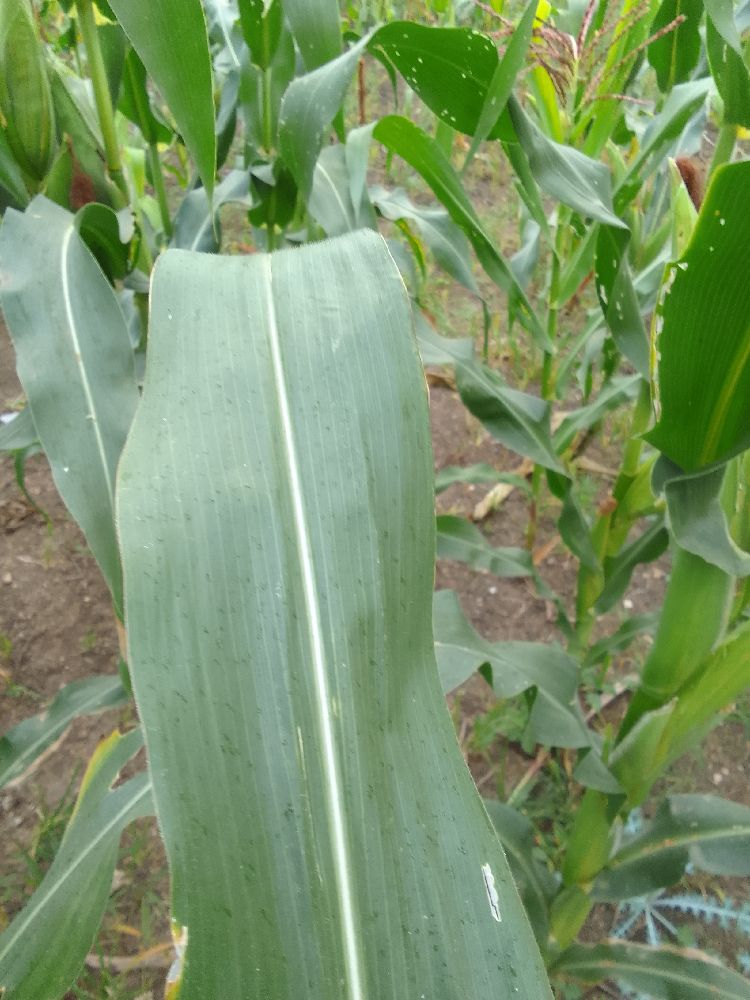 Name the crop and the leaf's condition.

maize, healthy
